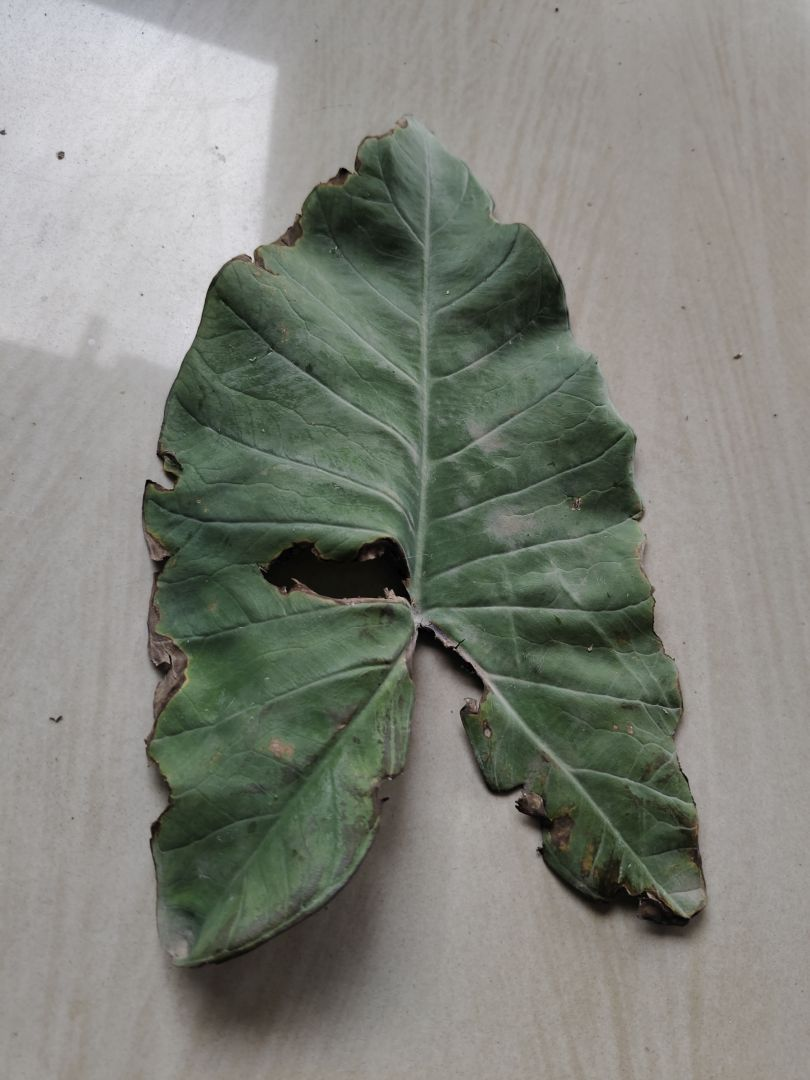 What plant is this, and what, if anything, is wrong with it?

taro, leaf blight
